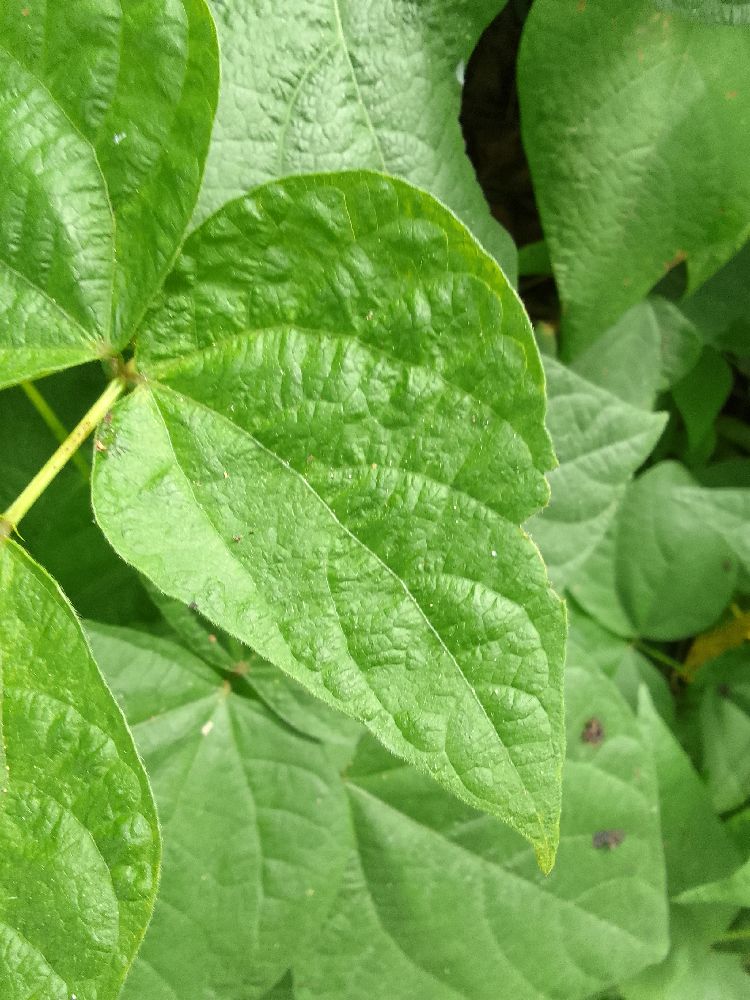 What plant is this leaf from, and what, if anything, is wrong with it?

common bean, healthy
